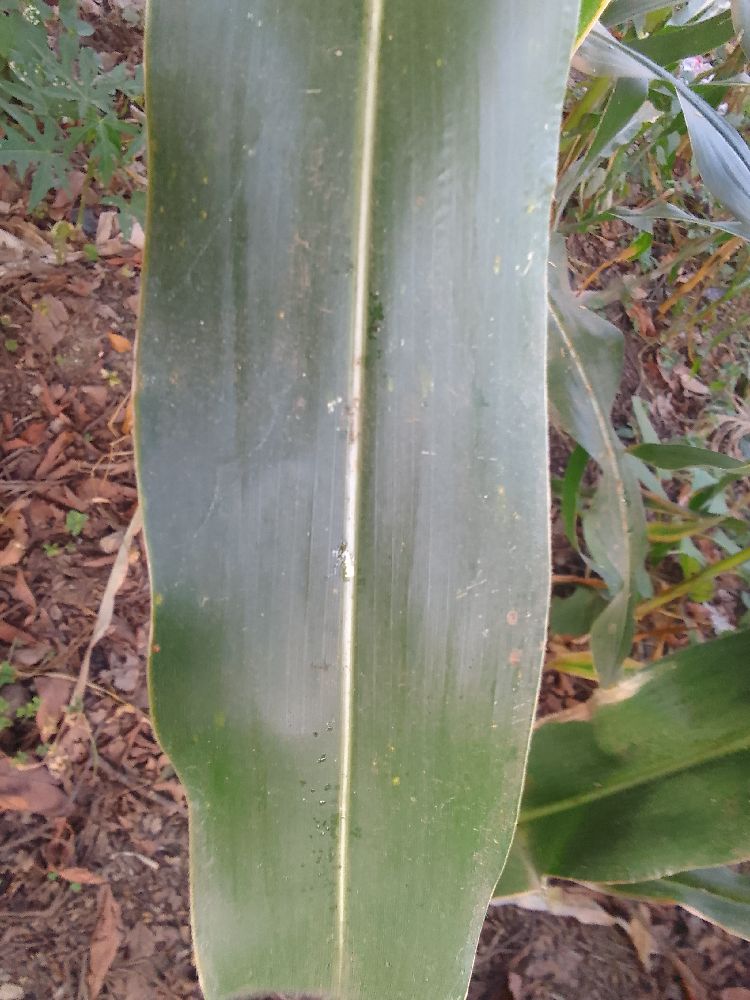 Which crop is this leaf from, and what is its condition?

maize, healthy
